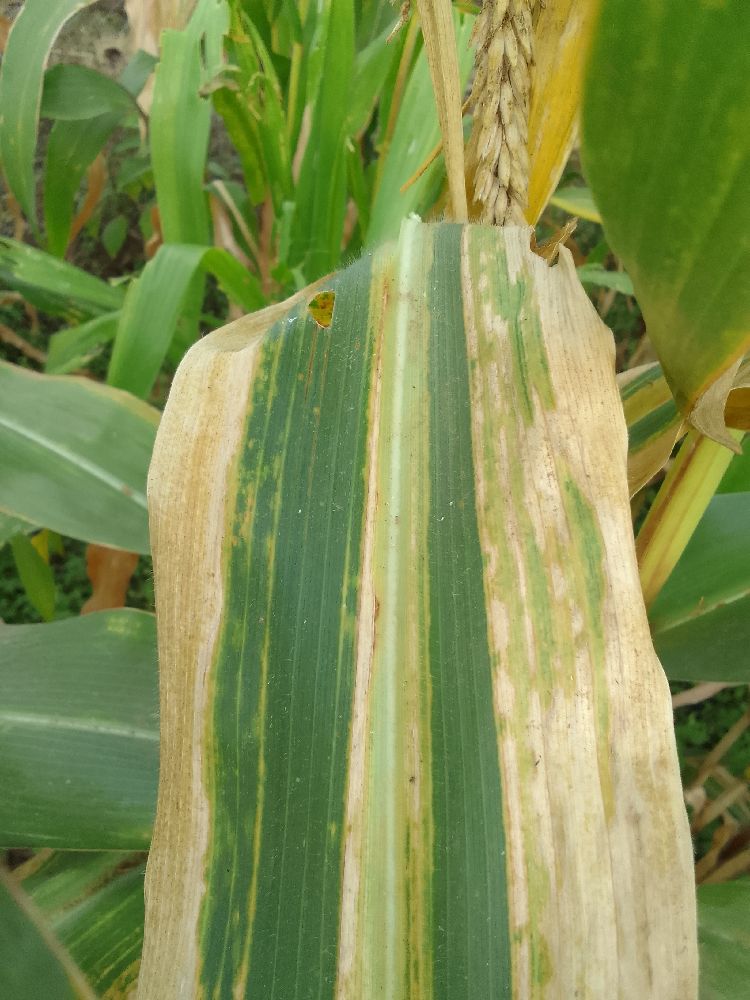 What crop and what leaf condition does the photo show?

maize, maize lethal necrosis
